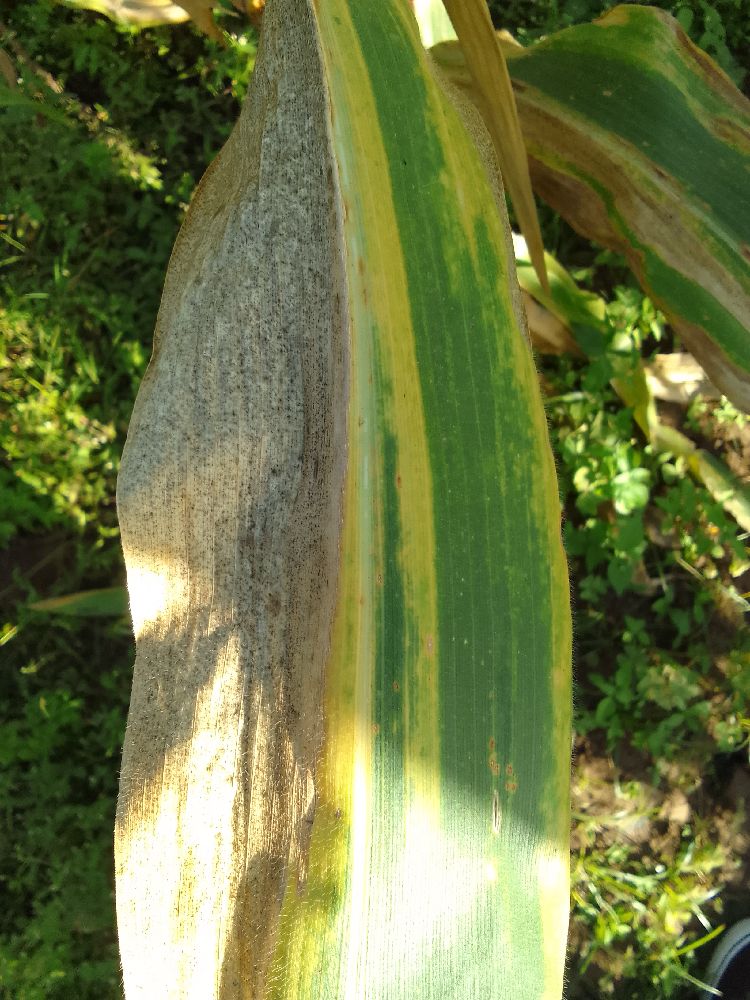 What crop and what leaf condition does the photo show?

maize, maize lethal necrosis
